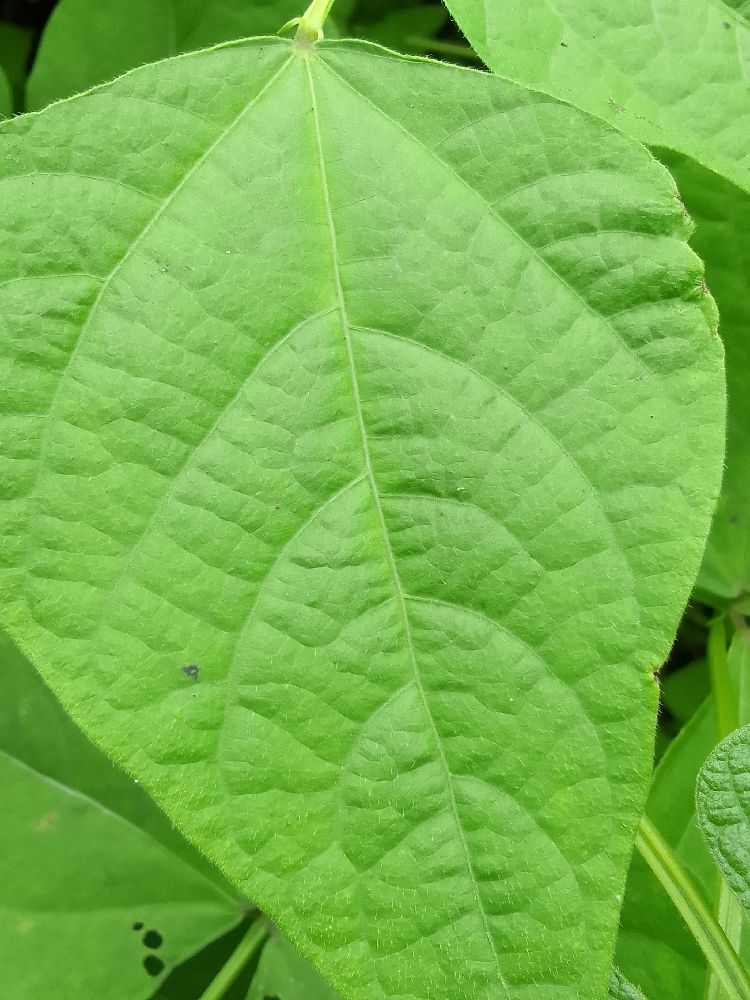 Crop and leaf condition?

common bean, healthy
